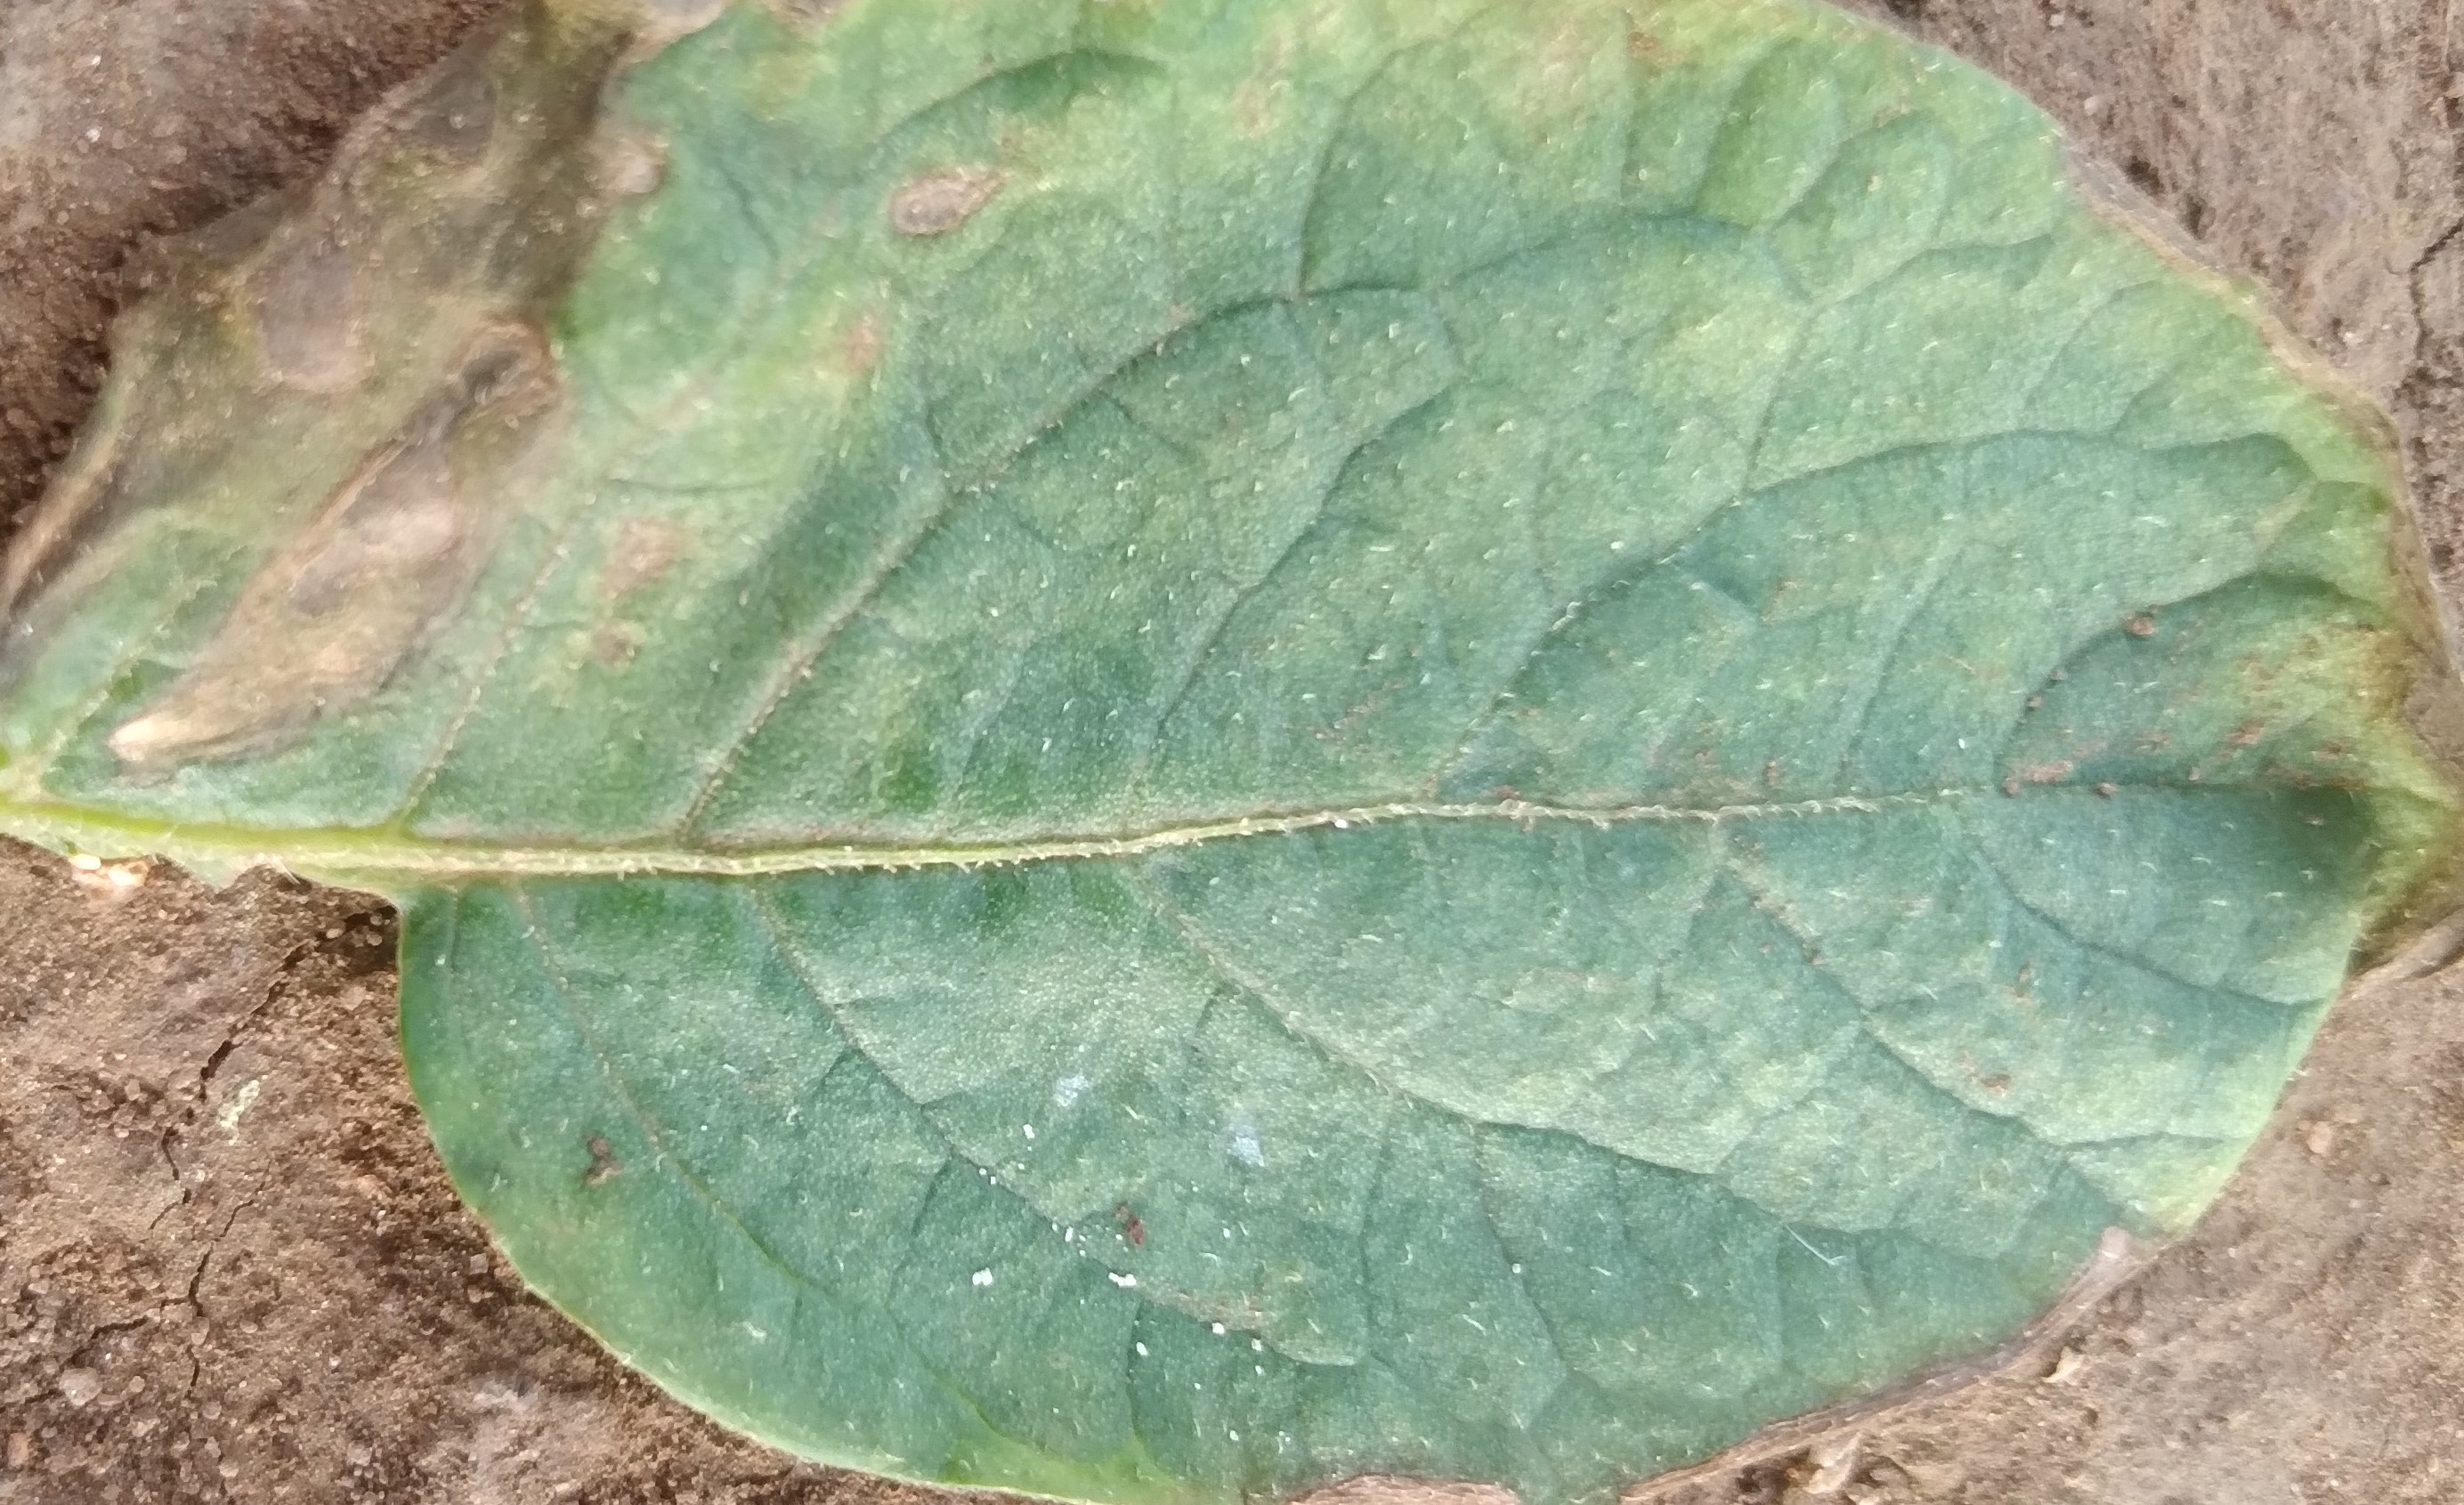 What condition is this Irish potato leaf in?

early blight
